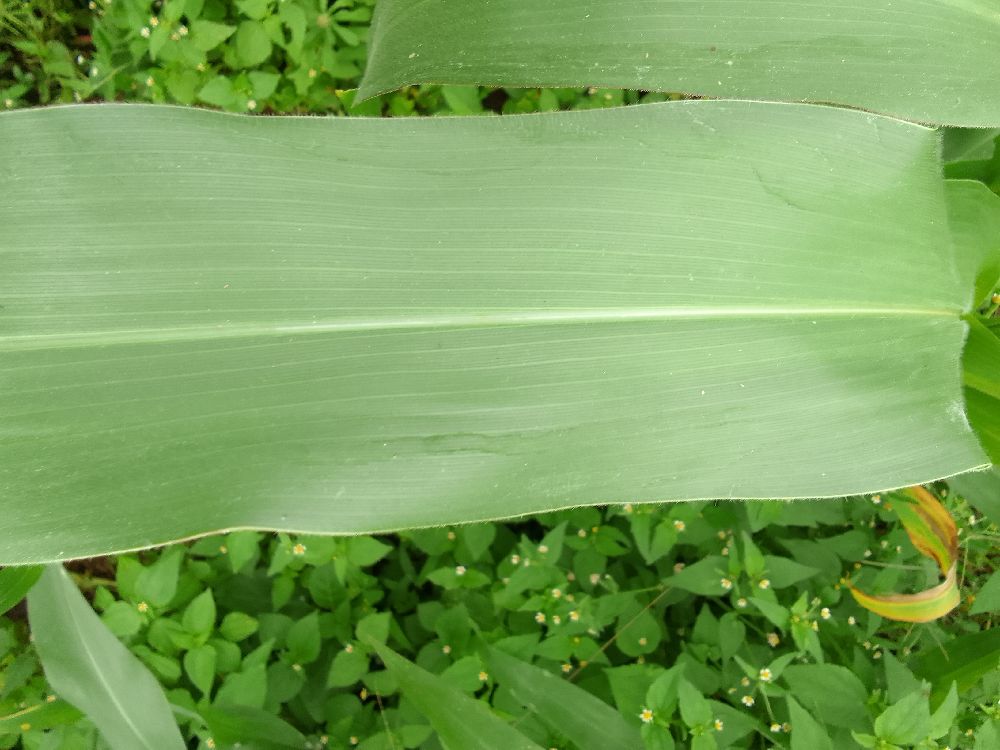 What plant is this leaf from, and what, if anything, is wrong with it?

maize, healthy
